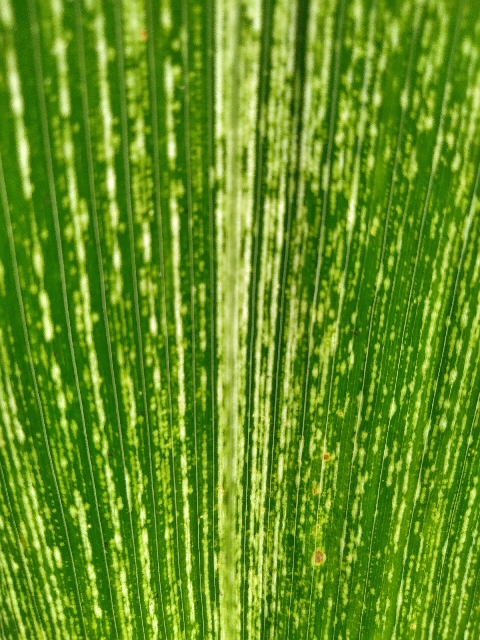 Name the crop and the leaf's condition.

maize, maize streak virus
